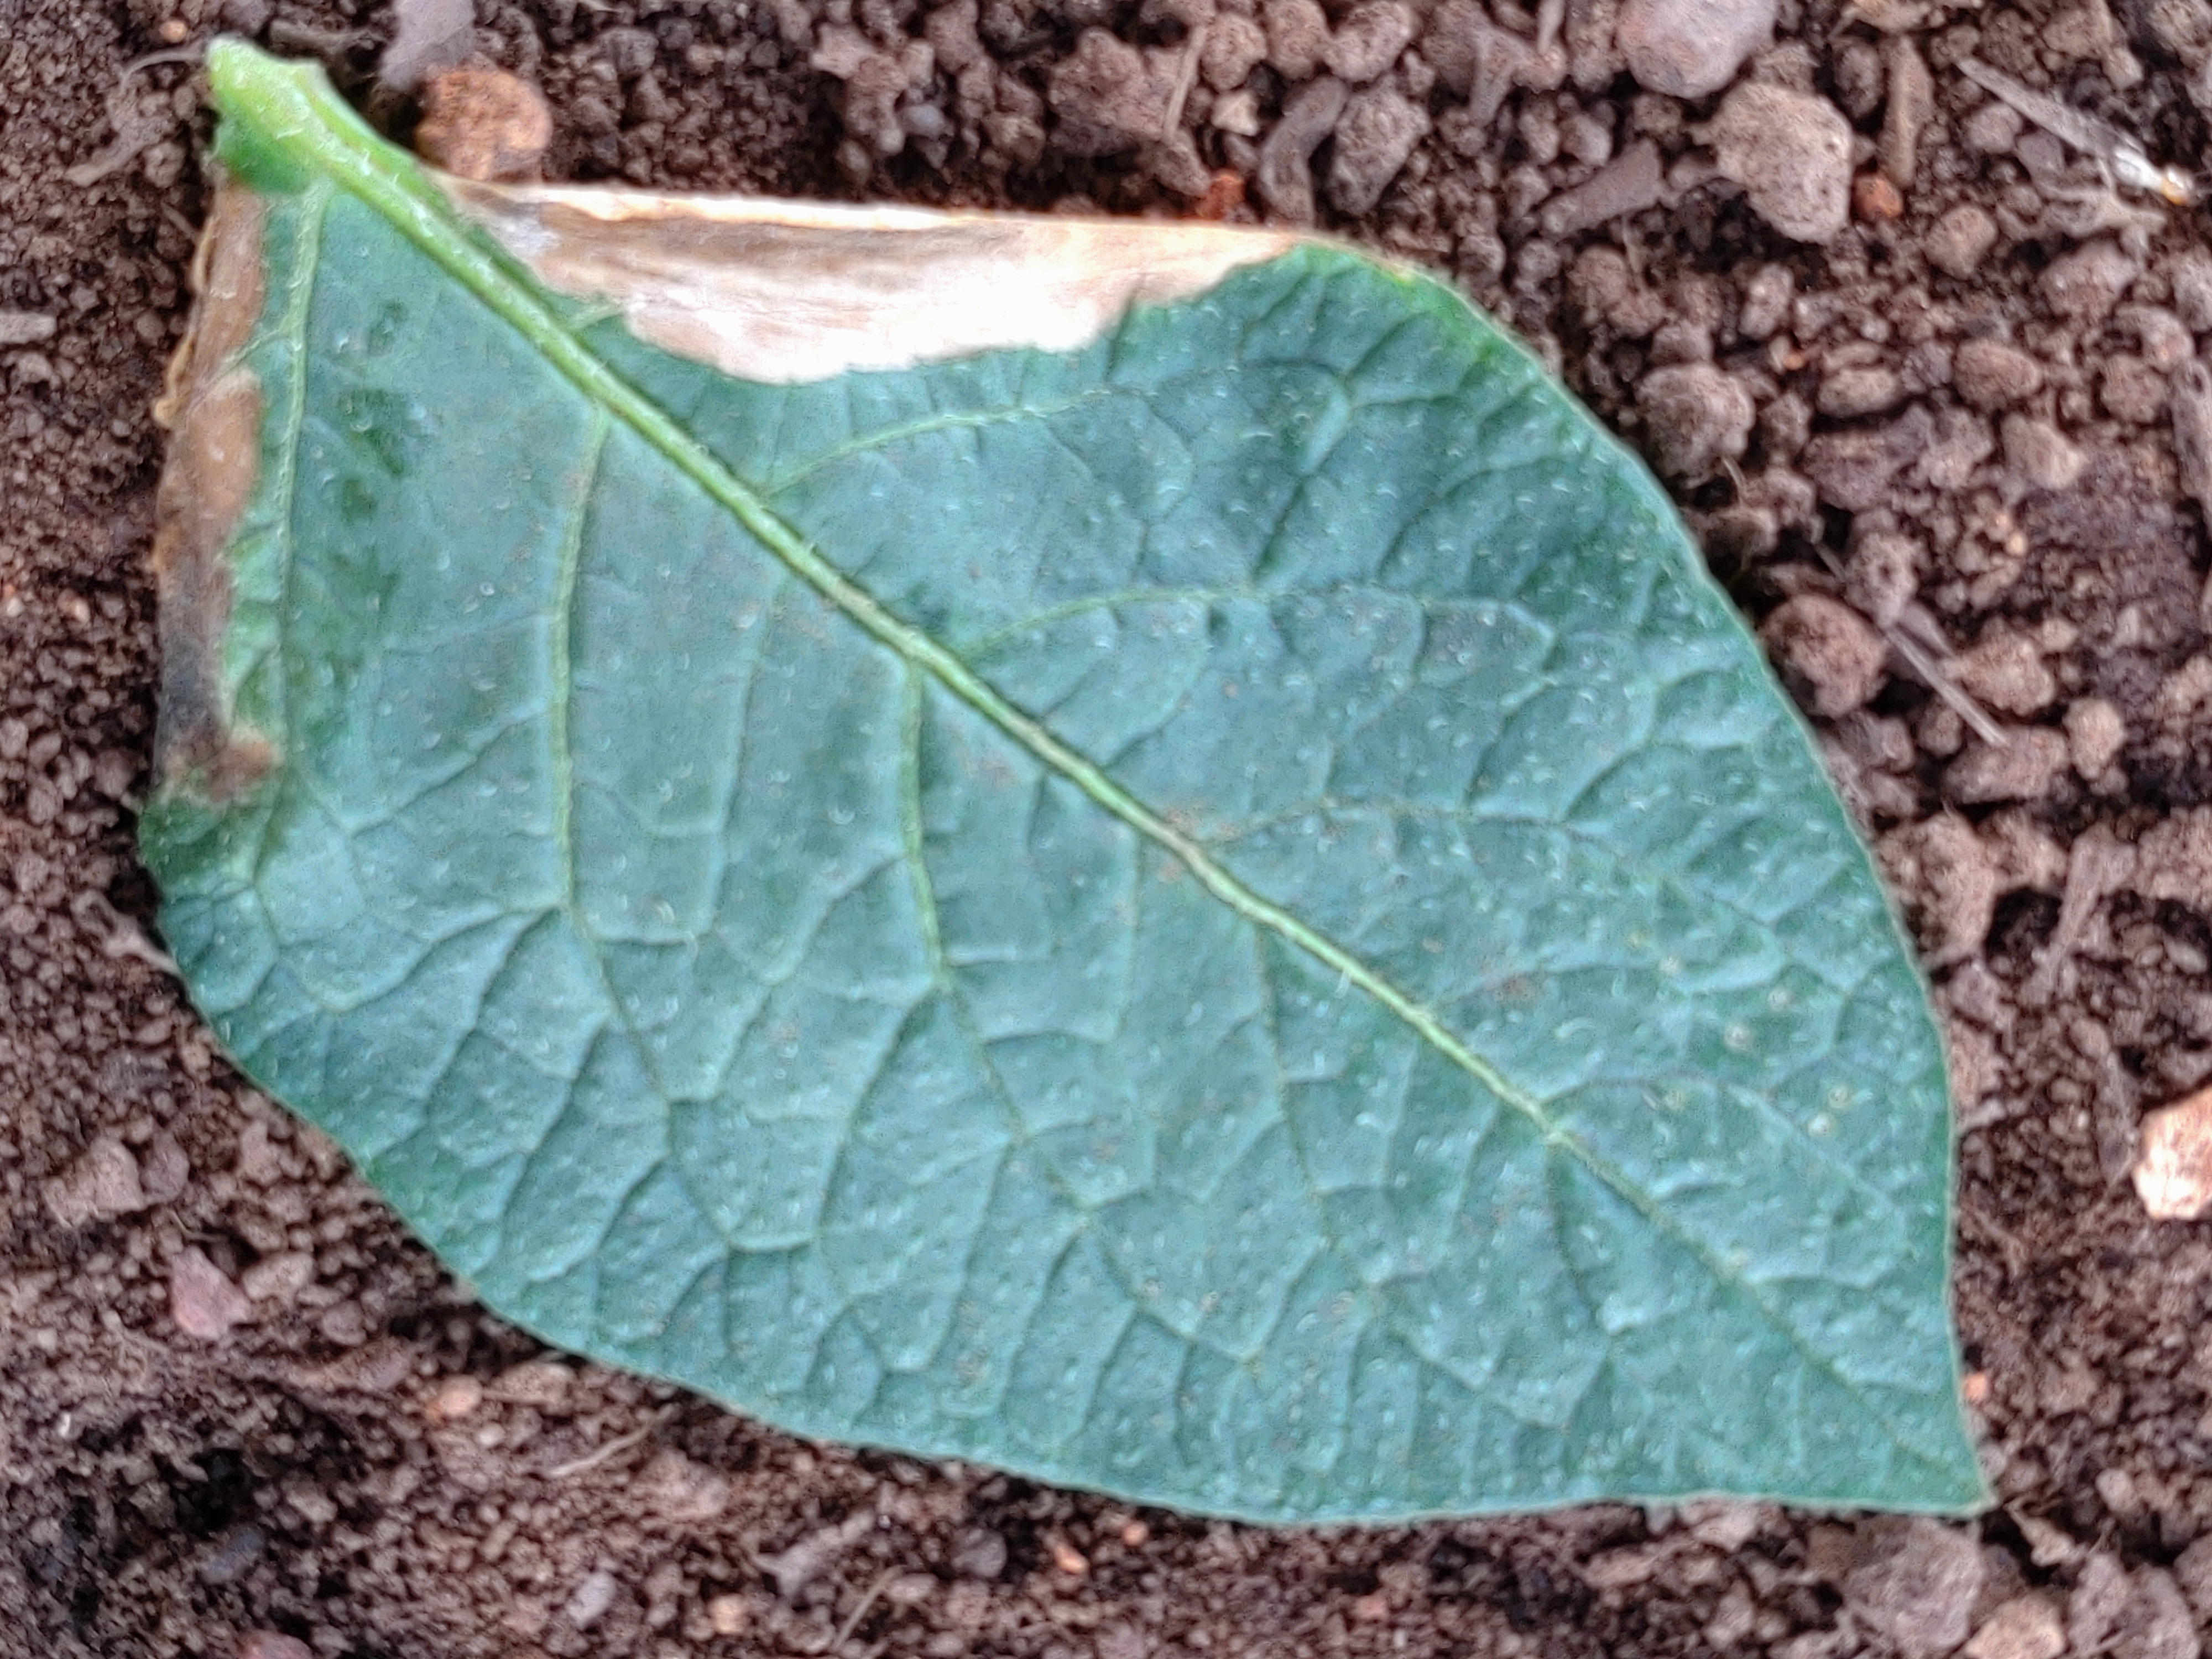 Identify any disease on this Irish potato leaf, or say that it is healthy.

early blight
